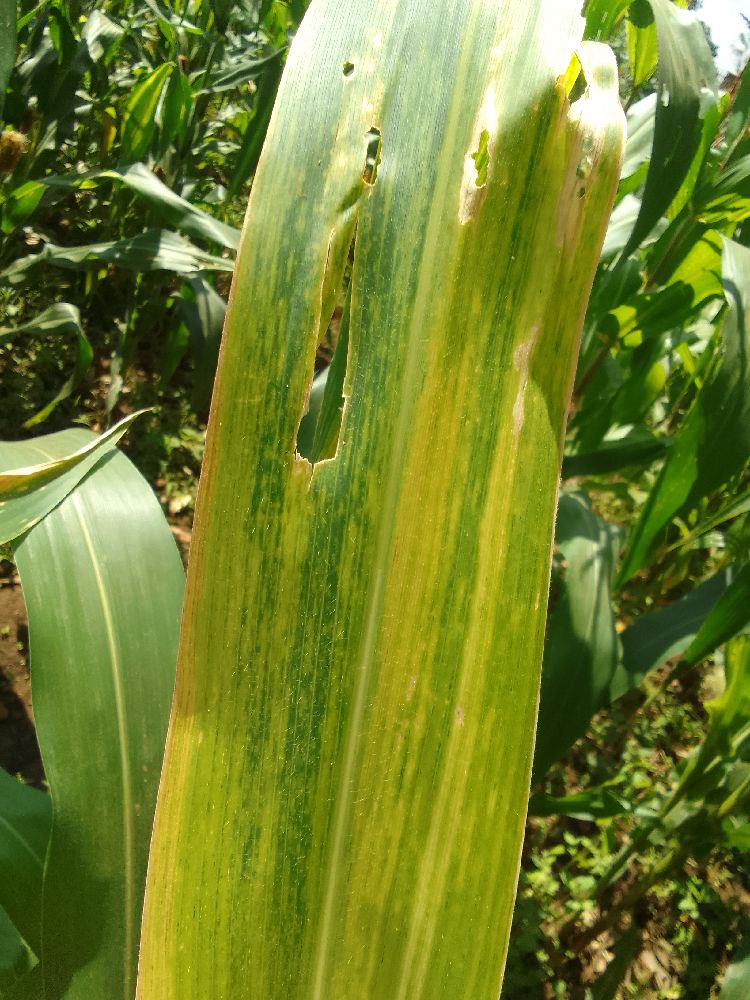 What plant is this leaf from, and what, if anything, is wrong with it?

maize, maize lethal necrosis
